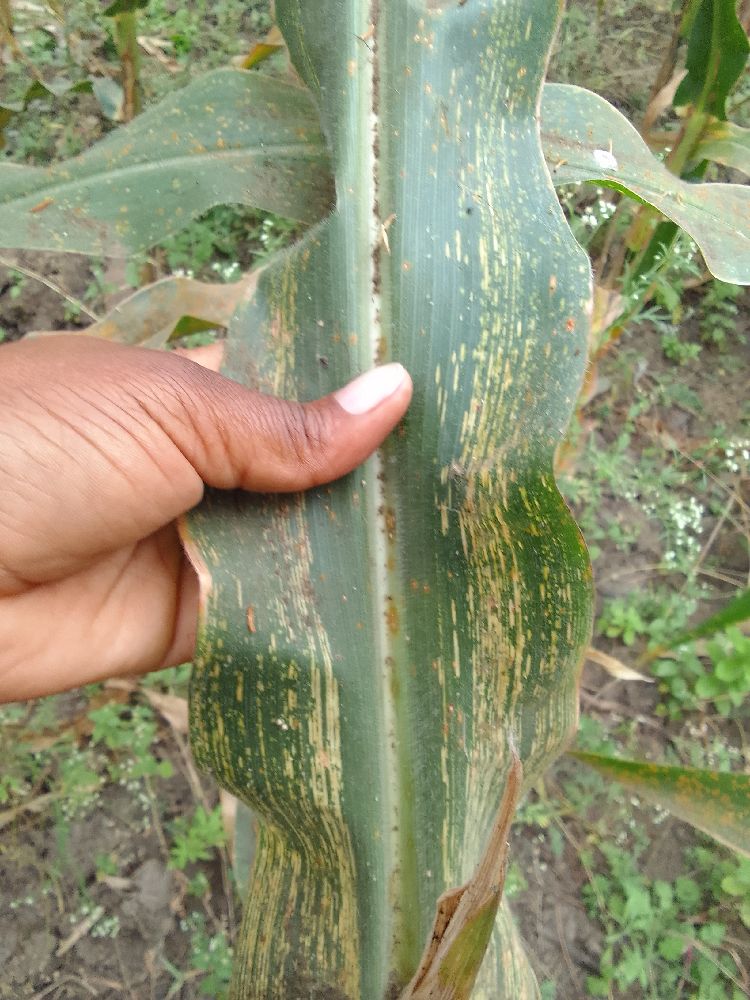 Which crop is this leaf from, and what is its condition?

maize, maize streak virus
